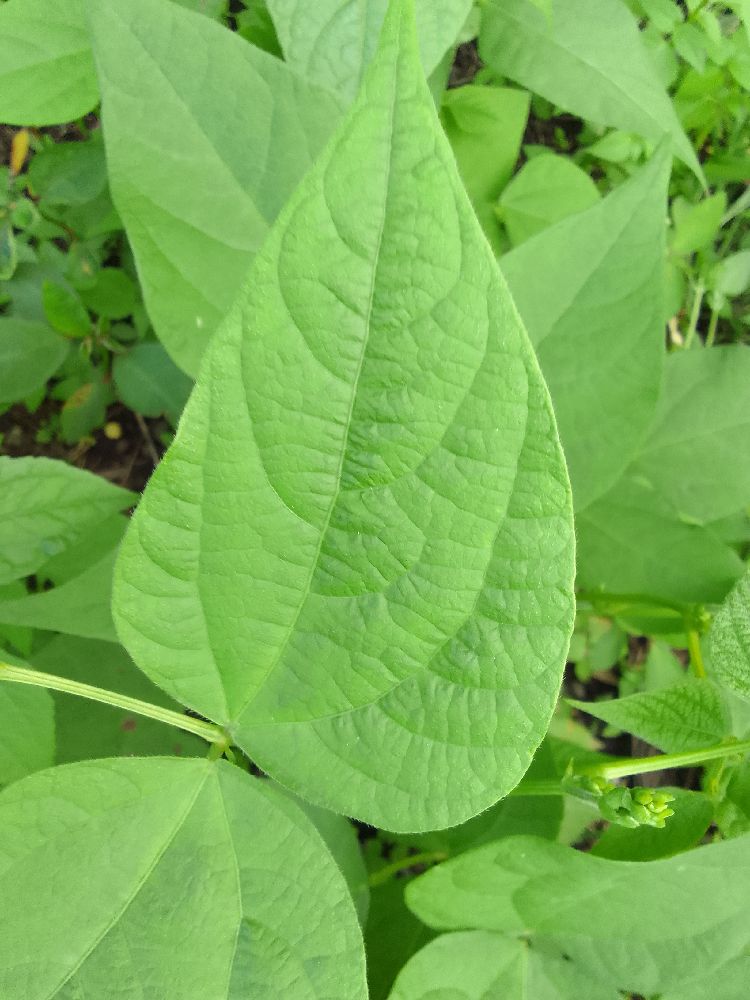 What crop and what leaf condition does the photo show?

common bean, healthy
